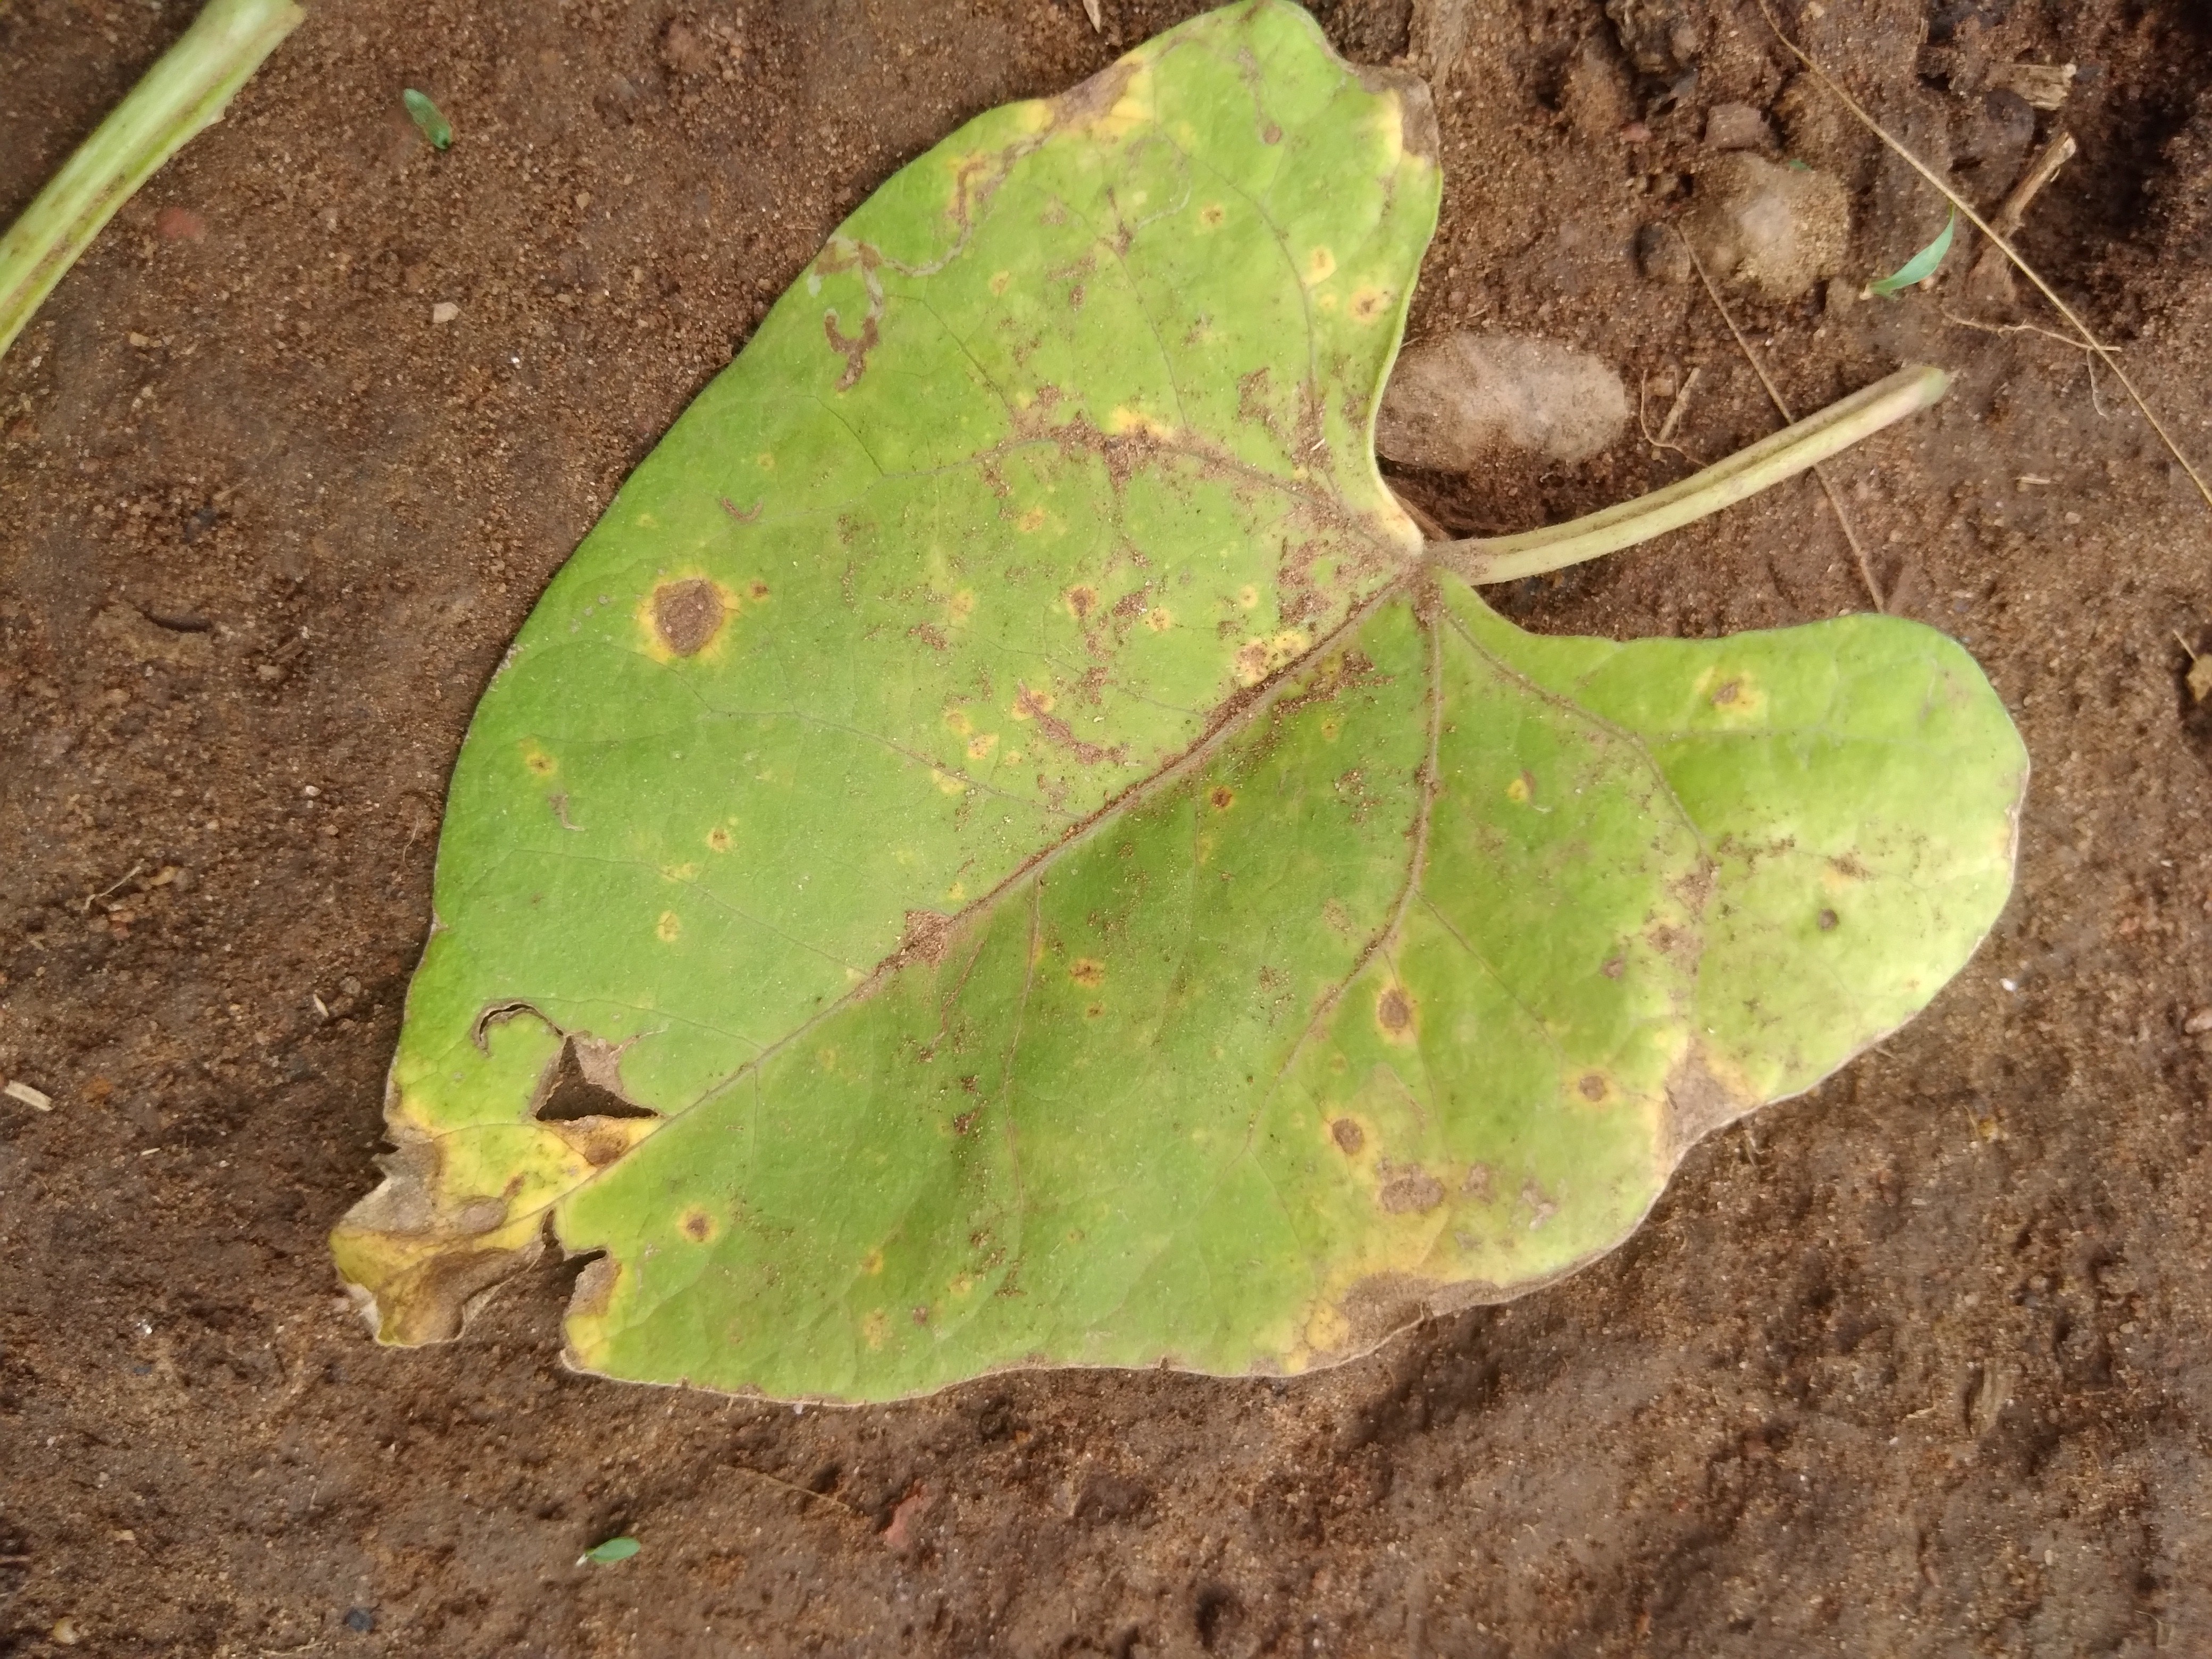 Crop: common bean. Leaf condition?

rust
